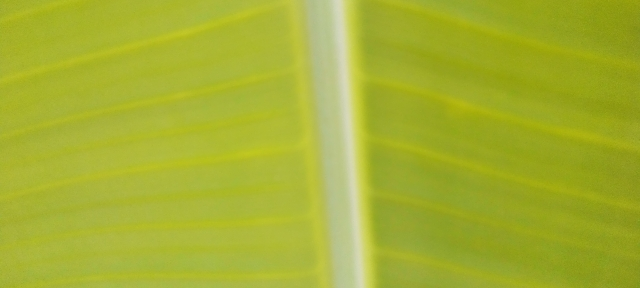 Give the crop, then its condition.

banana, healthy
